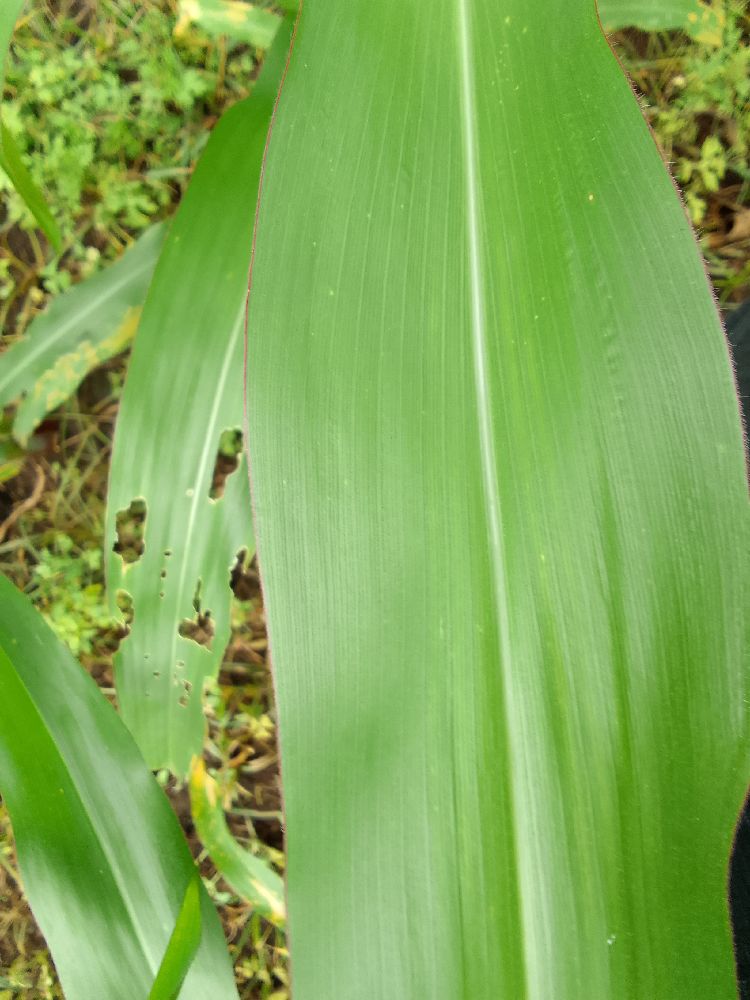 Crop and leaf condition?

maize, healthy
